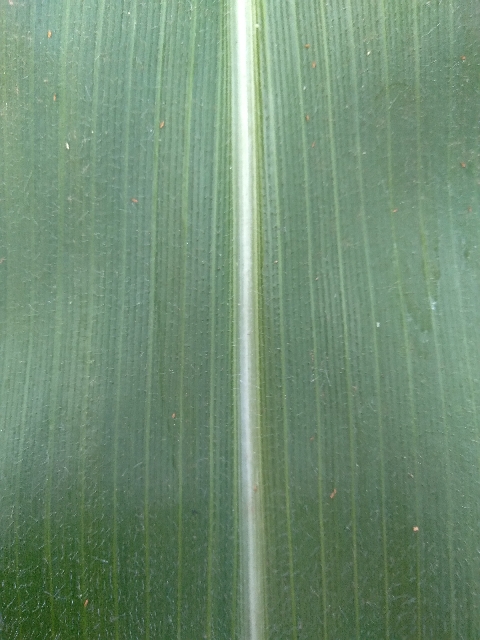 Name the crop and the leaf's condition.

maize, healthy
